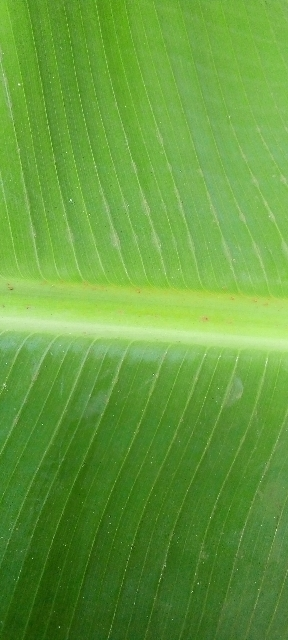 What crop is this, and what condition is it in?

banana, healthy
